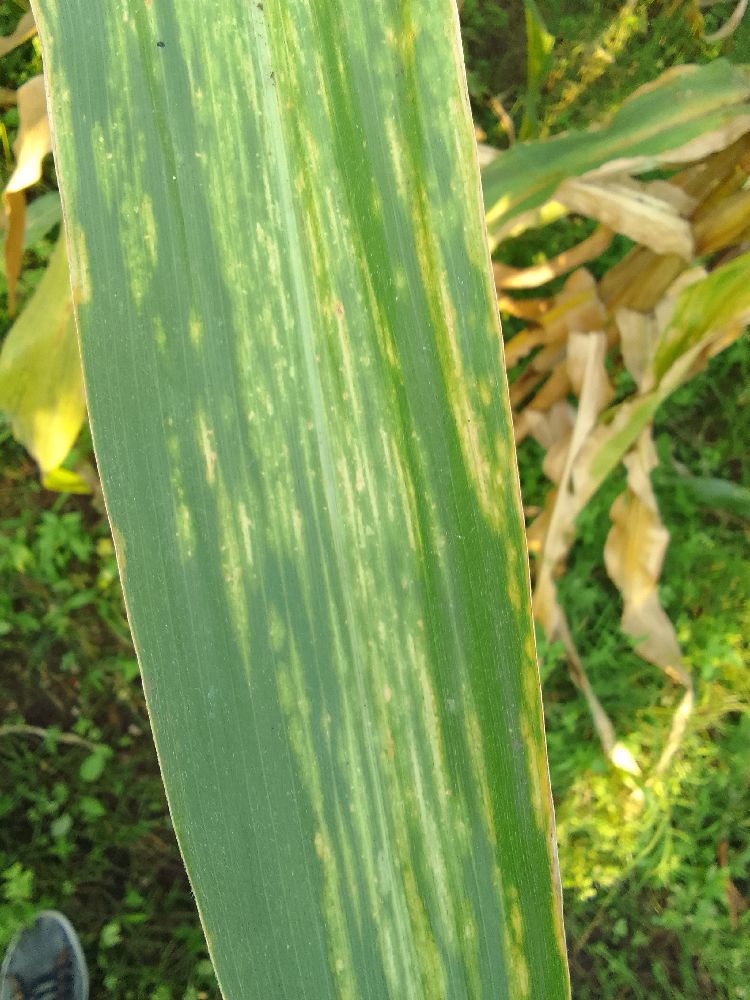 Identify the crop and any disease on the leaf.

maize, maize lethal necrosis
